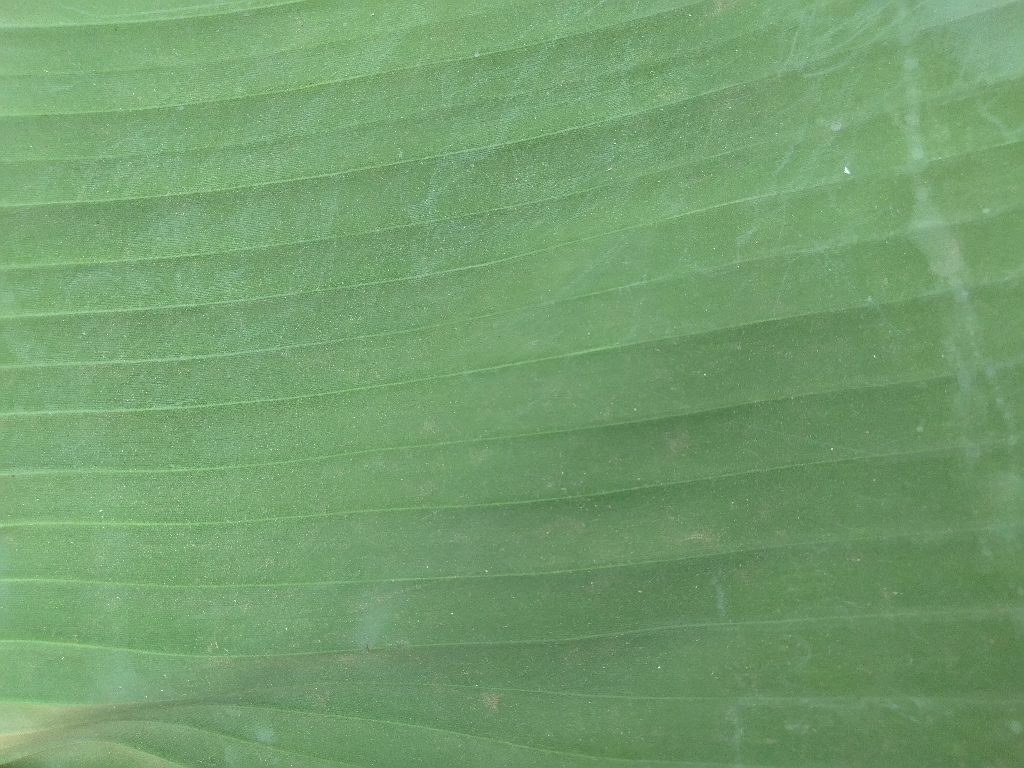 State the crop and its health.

banana, healthy
